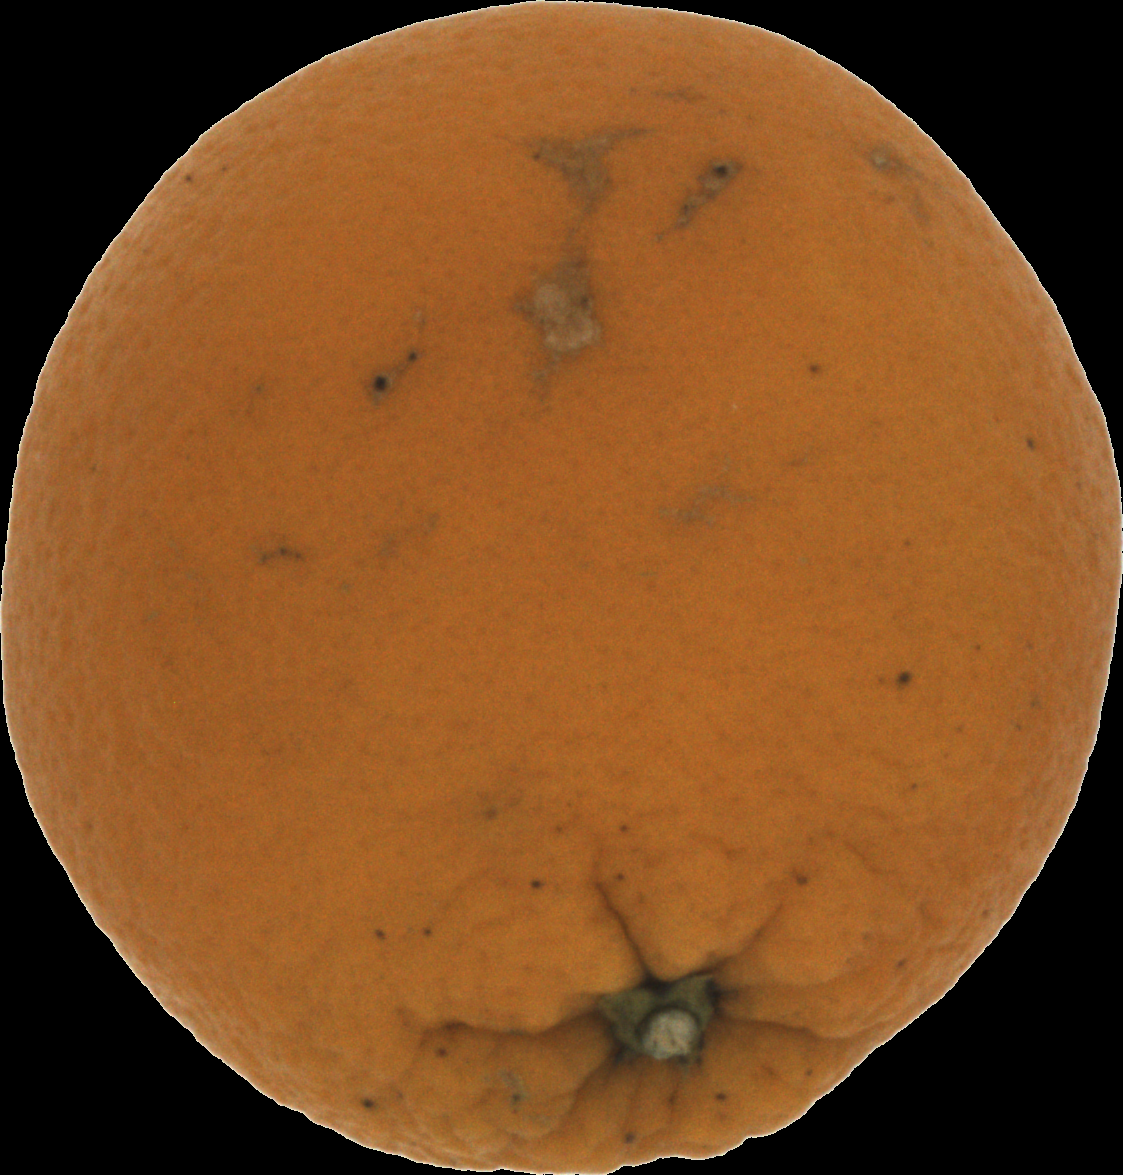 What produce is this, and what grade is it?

orange, bad
